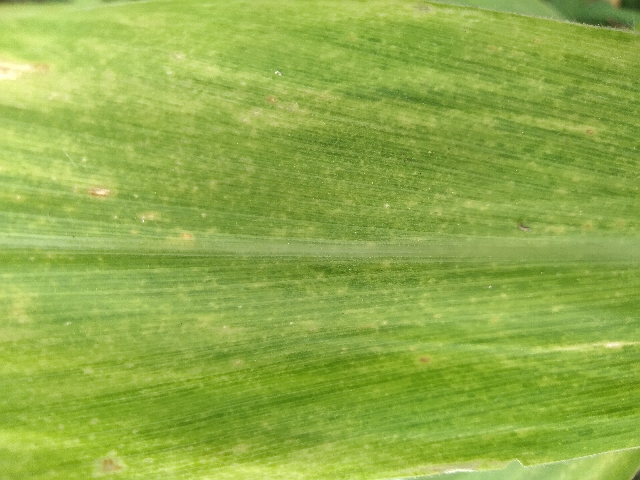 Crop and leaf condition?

maize, maize lethal necrosis
